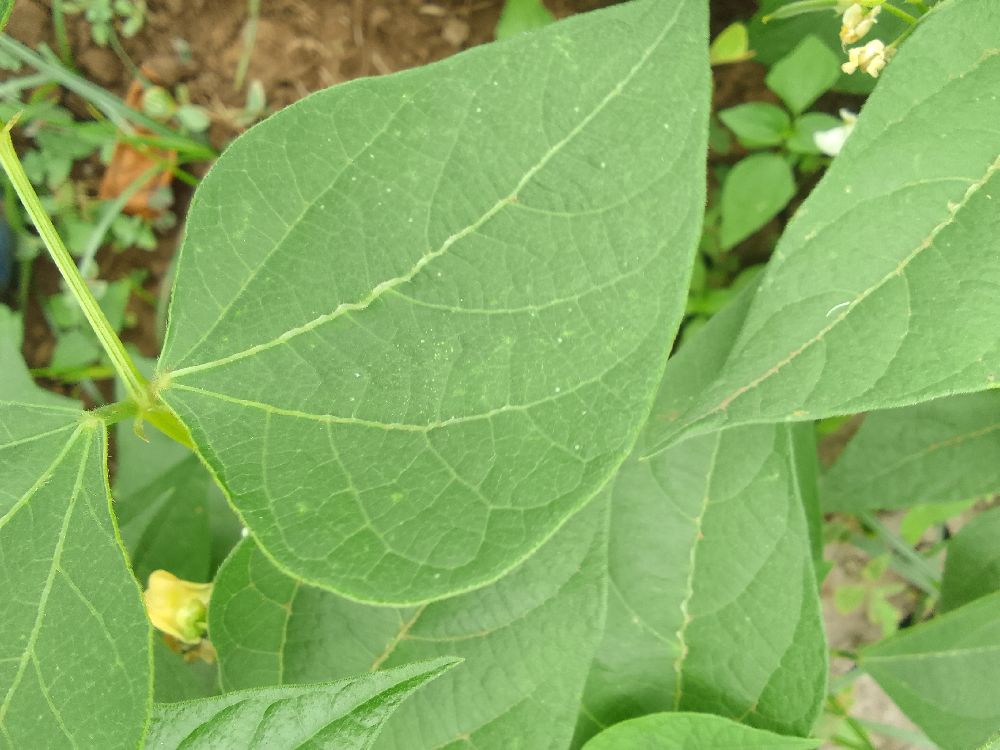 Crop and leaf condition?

common bean, healthy
